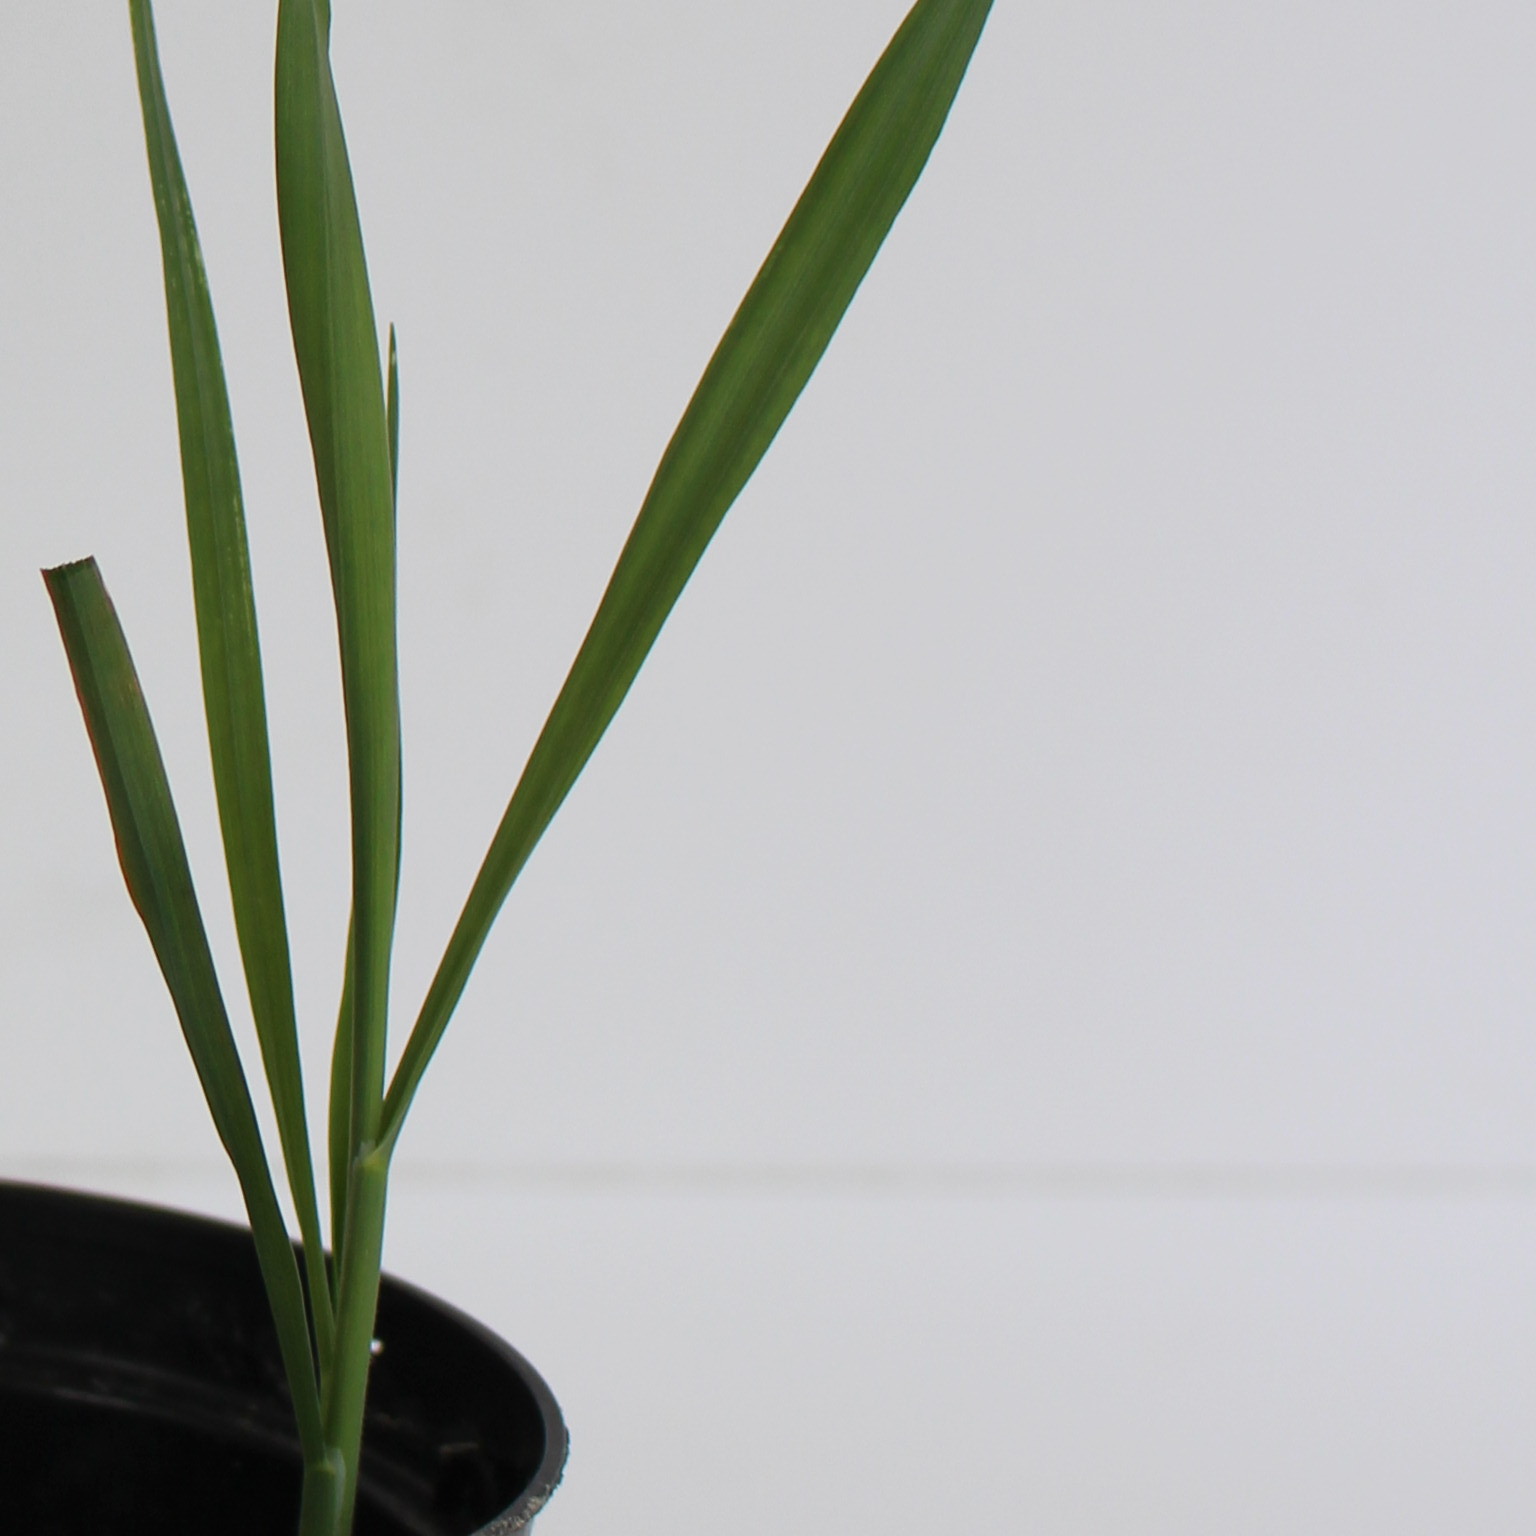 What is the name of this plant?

Avena sterilis
